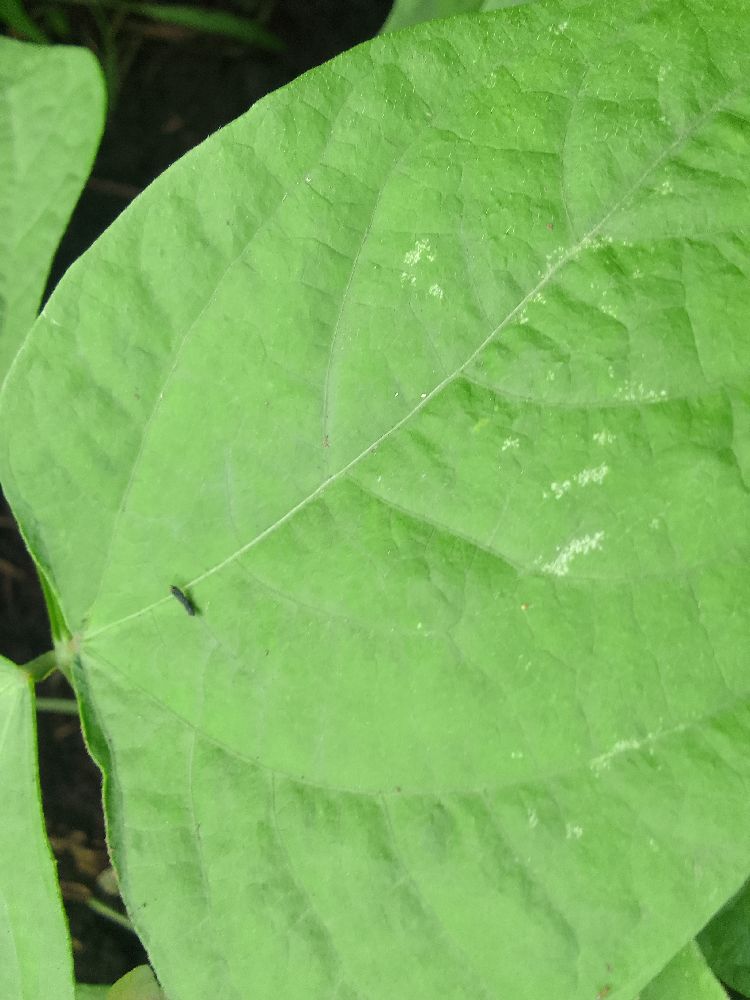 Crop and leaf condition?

common bean, healthy
